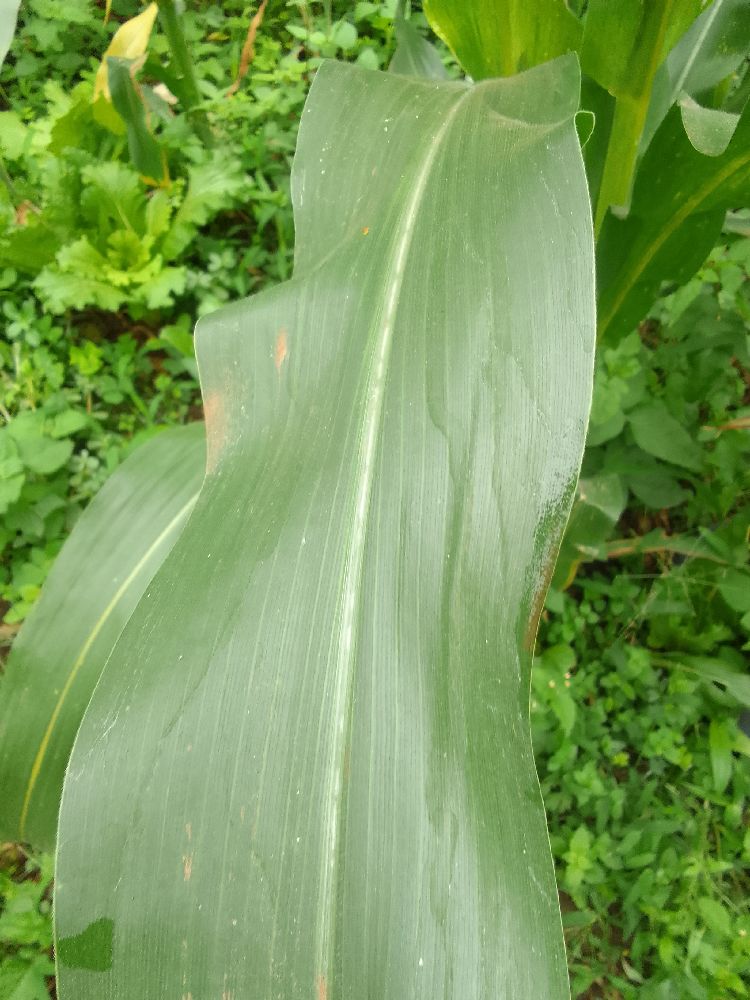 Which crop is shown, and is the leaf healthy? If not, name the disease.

maize, healthy
